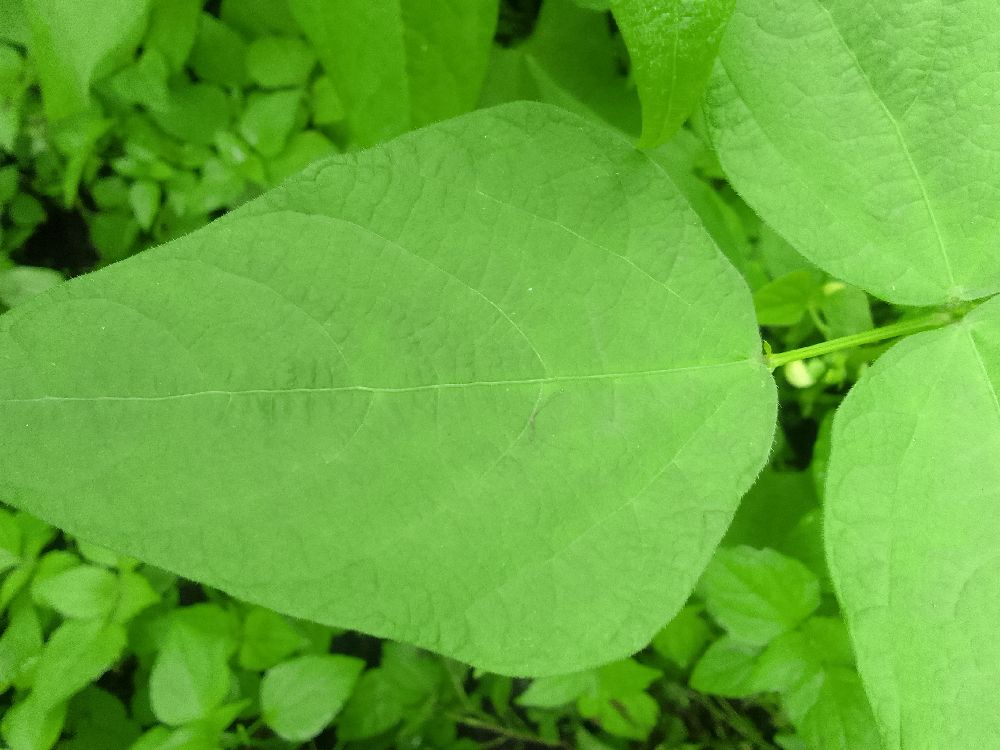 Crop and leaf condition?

common bean, healthy
